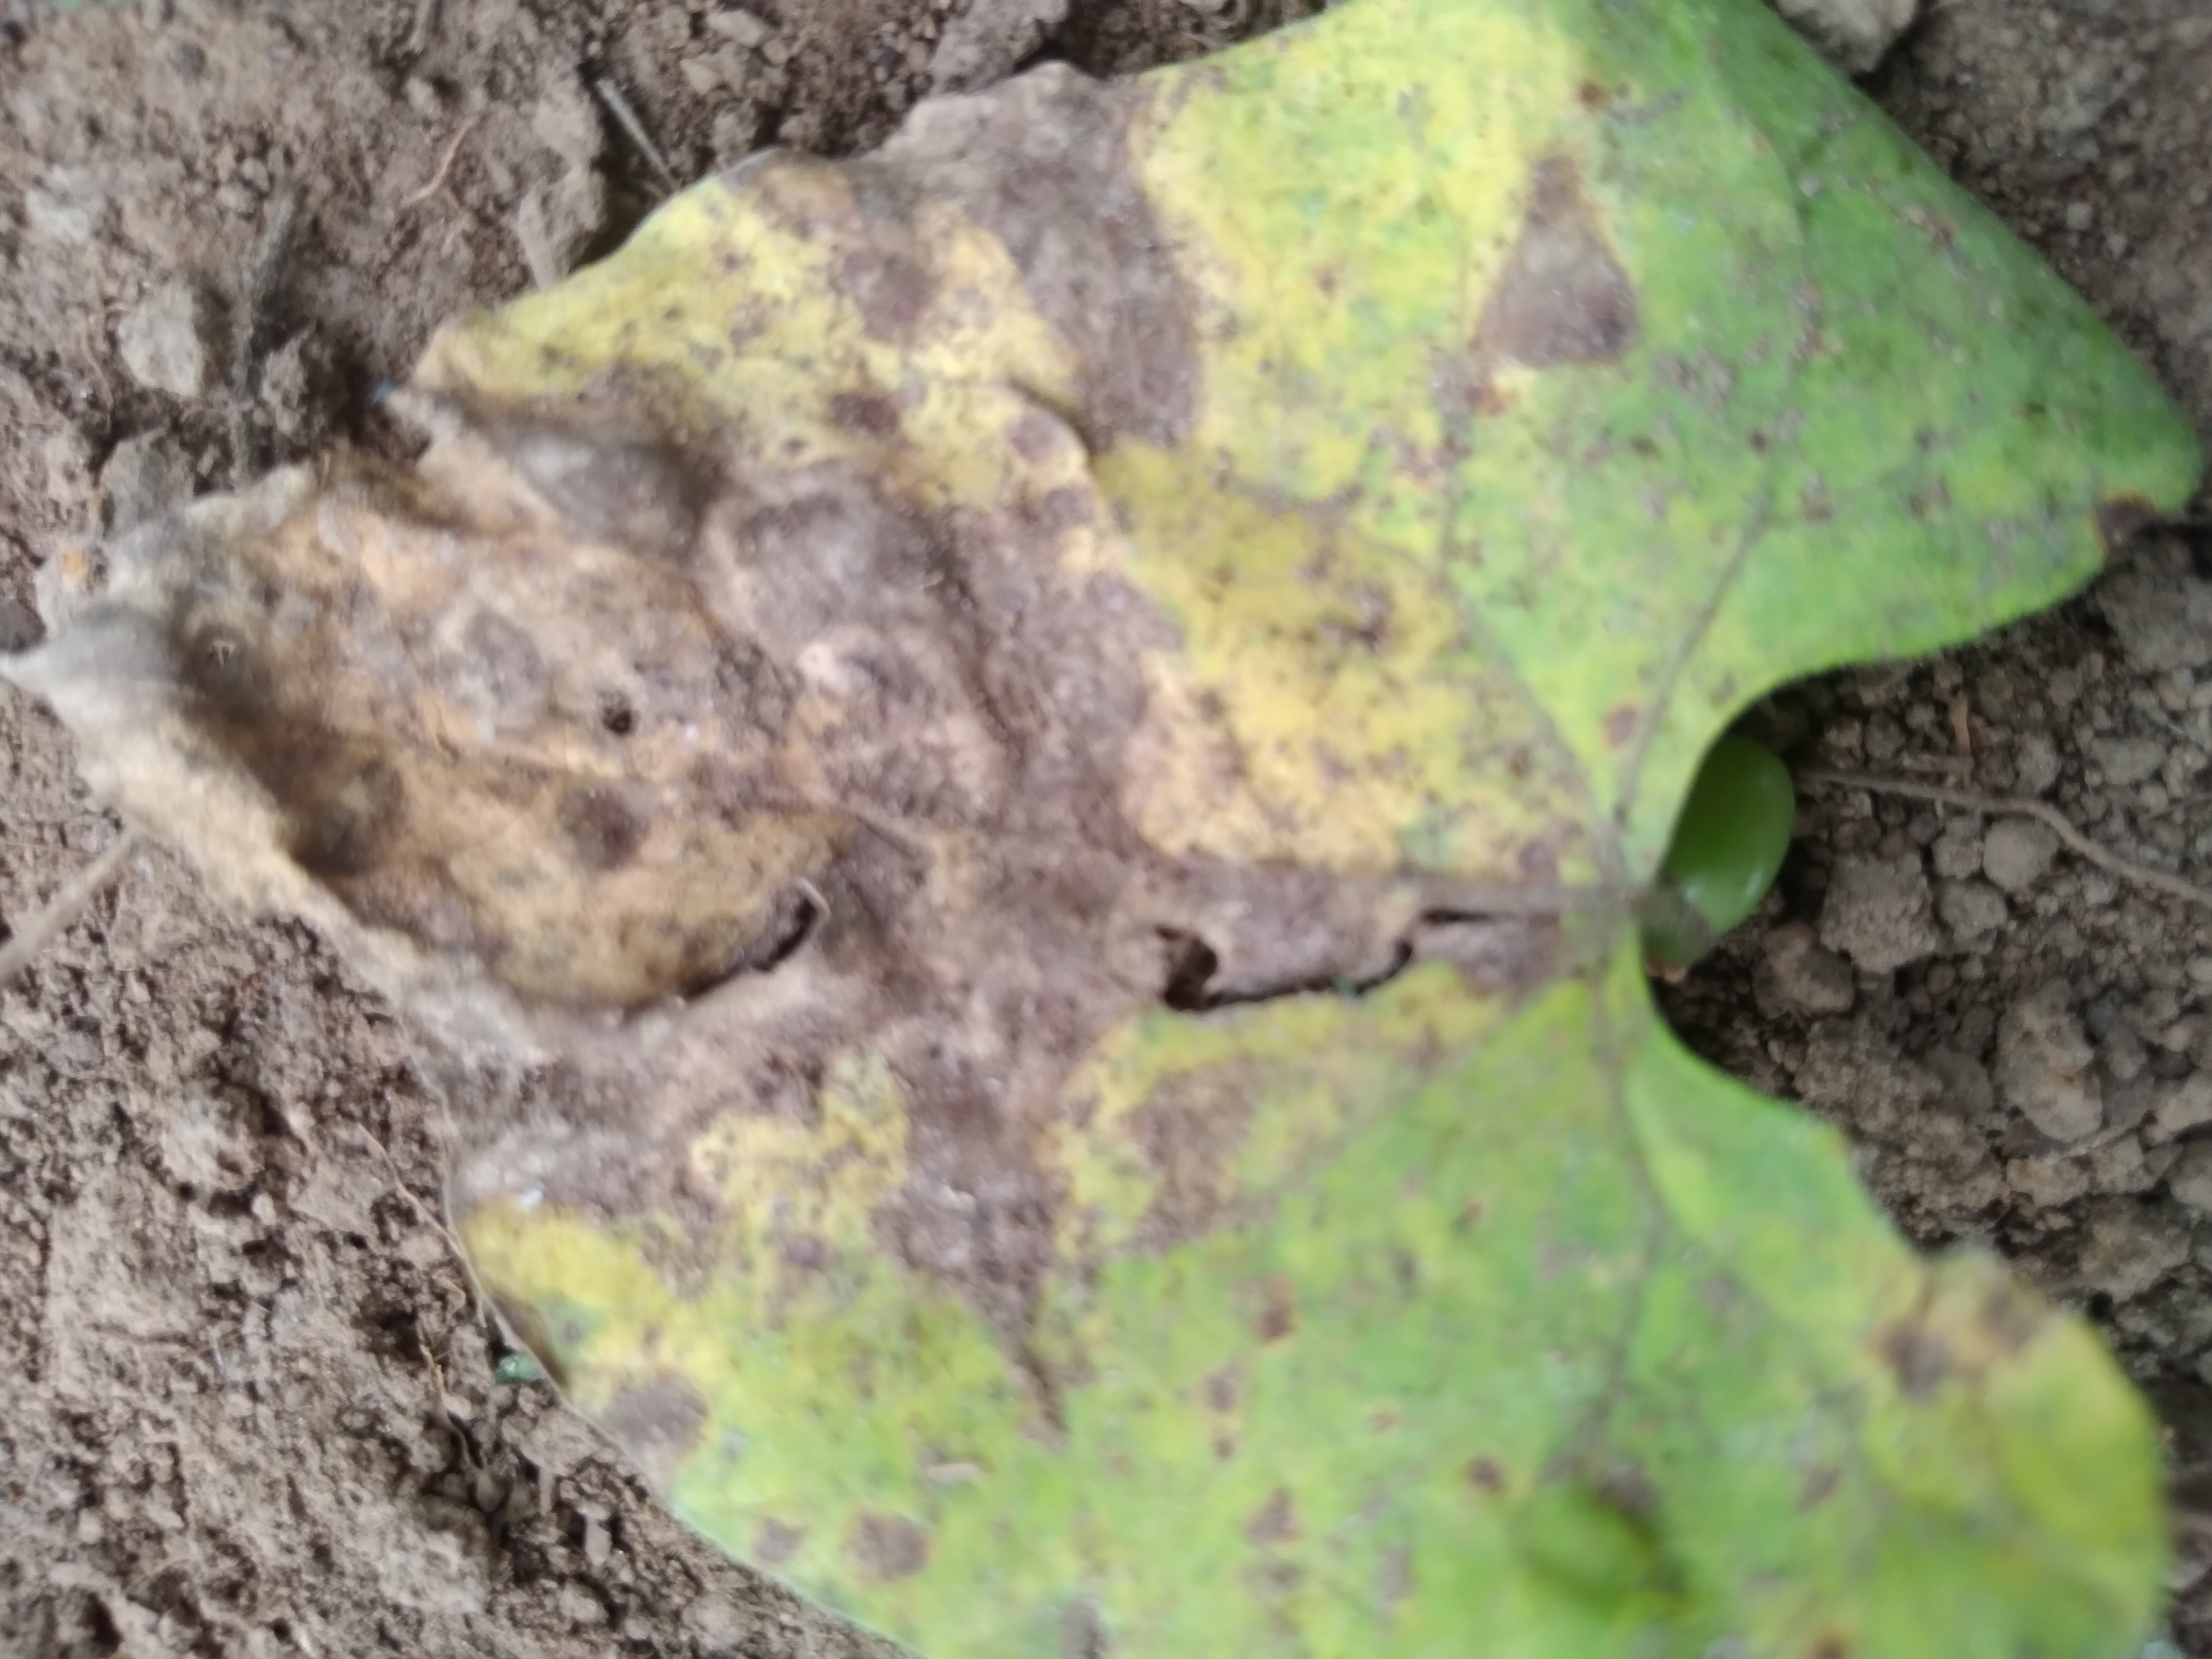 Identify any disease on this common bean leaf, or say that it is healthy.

rust
